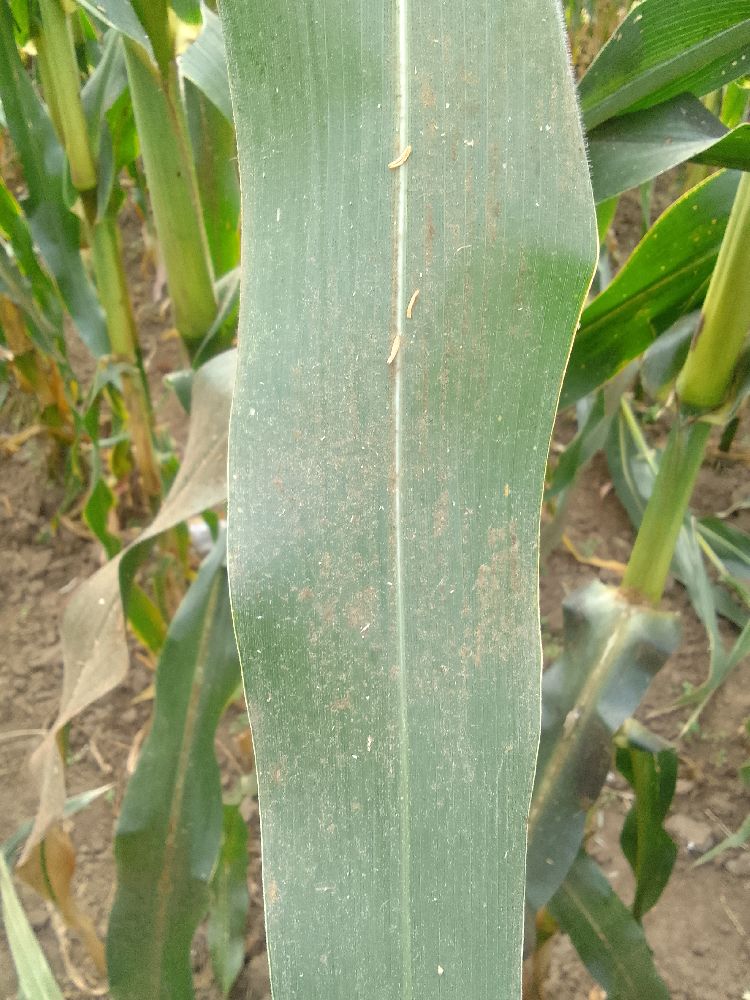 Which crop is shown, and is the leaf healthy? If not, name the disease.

maize, healthy
